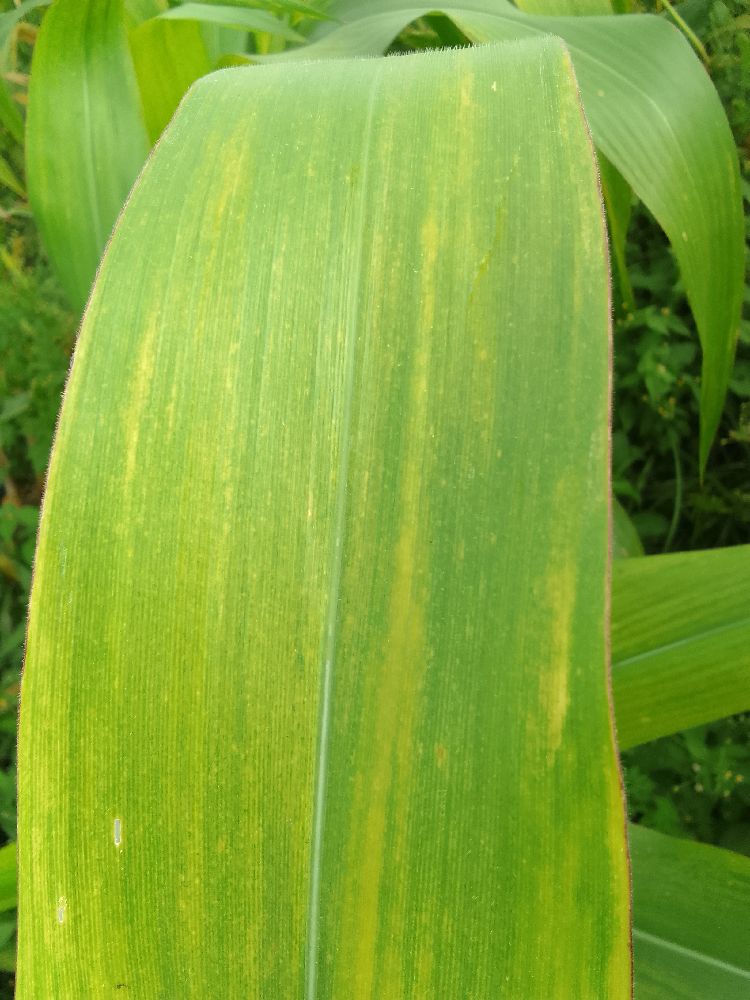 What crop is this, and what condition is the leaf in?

maize, maize lethal necrosis
